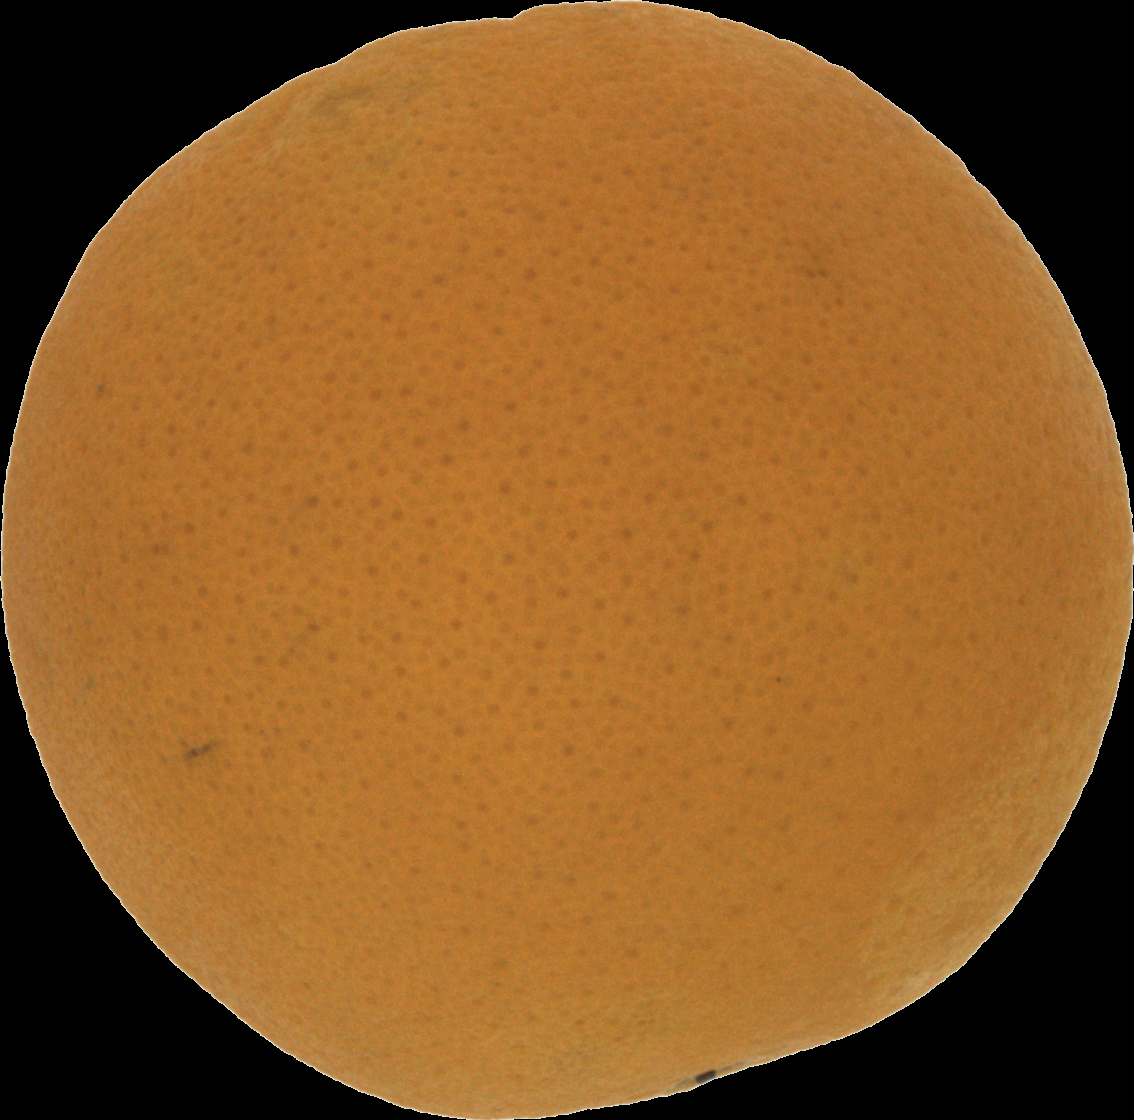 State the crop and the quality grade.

orange, good
